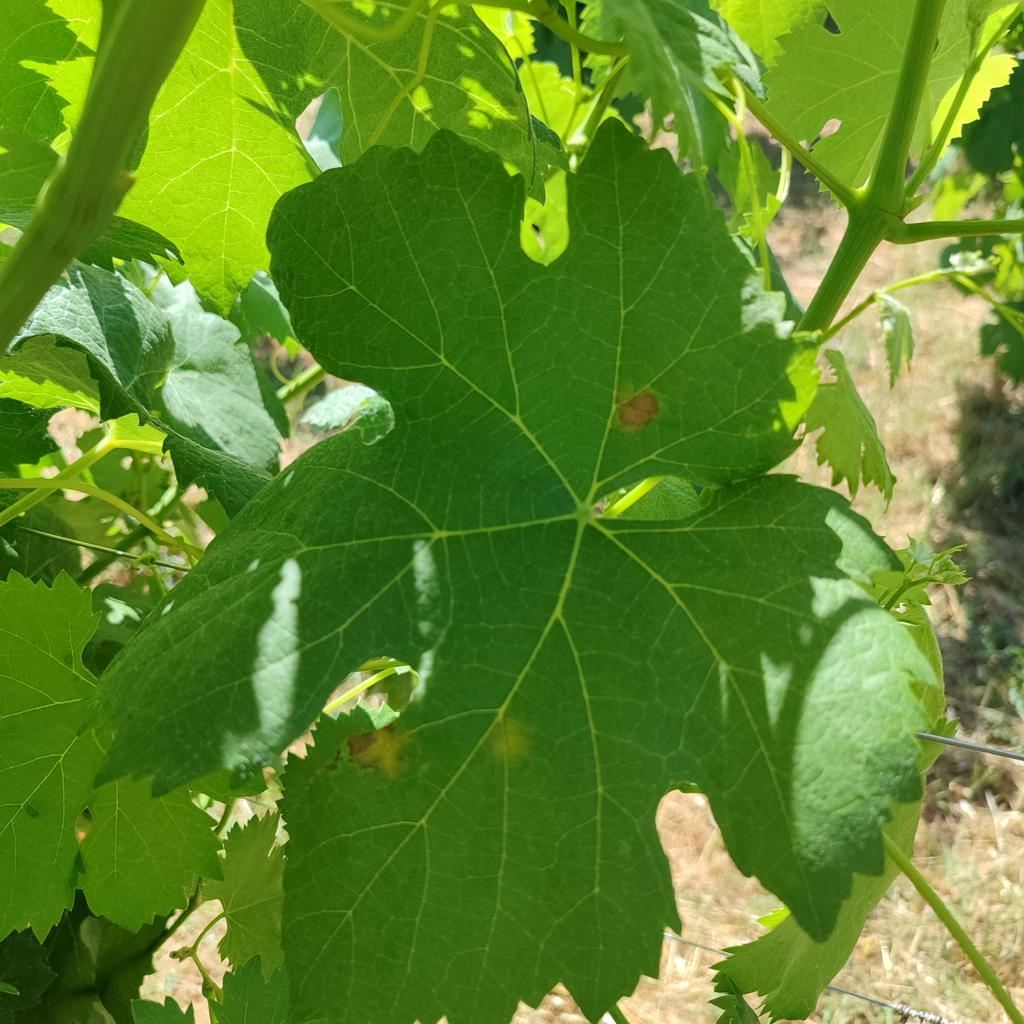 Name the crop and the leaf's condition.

grapevine, downy mildew
